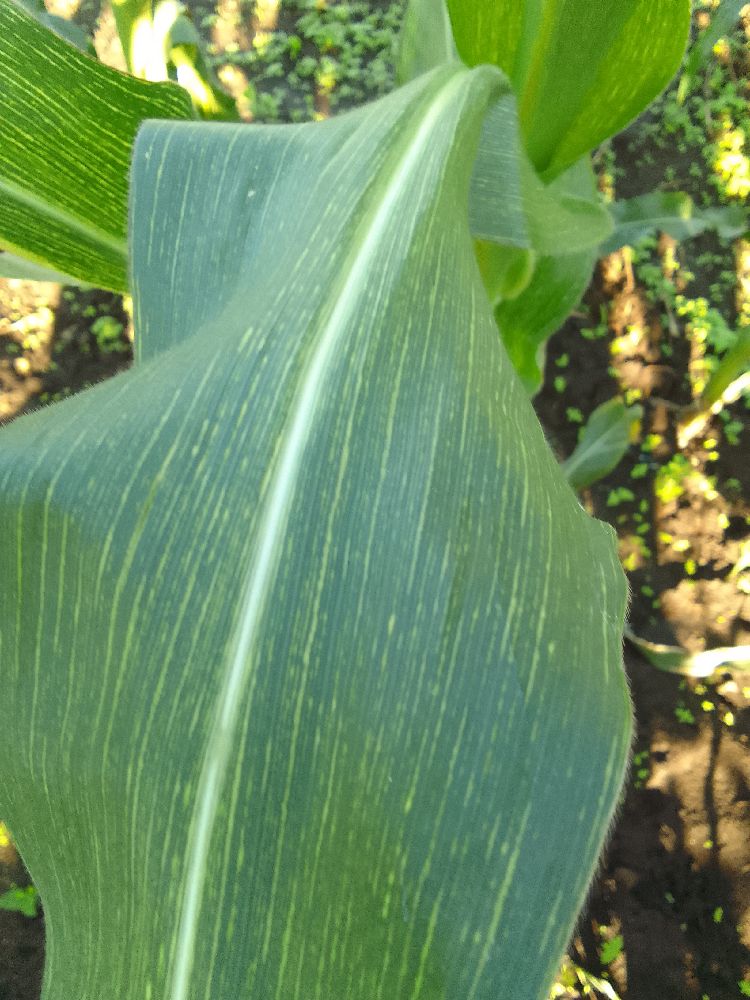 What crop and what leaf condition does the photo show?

maize, maize streak virus
